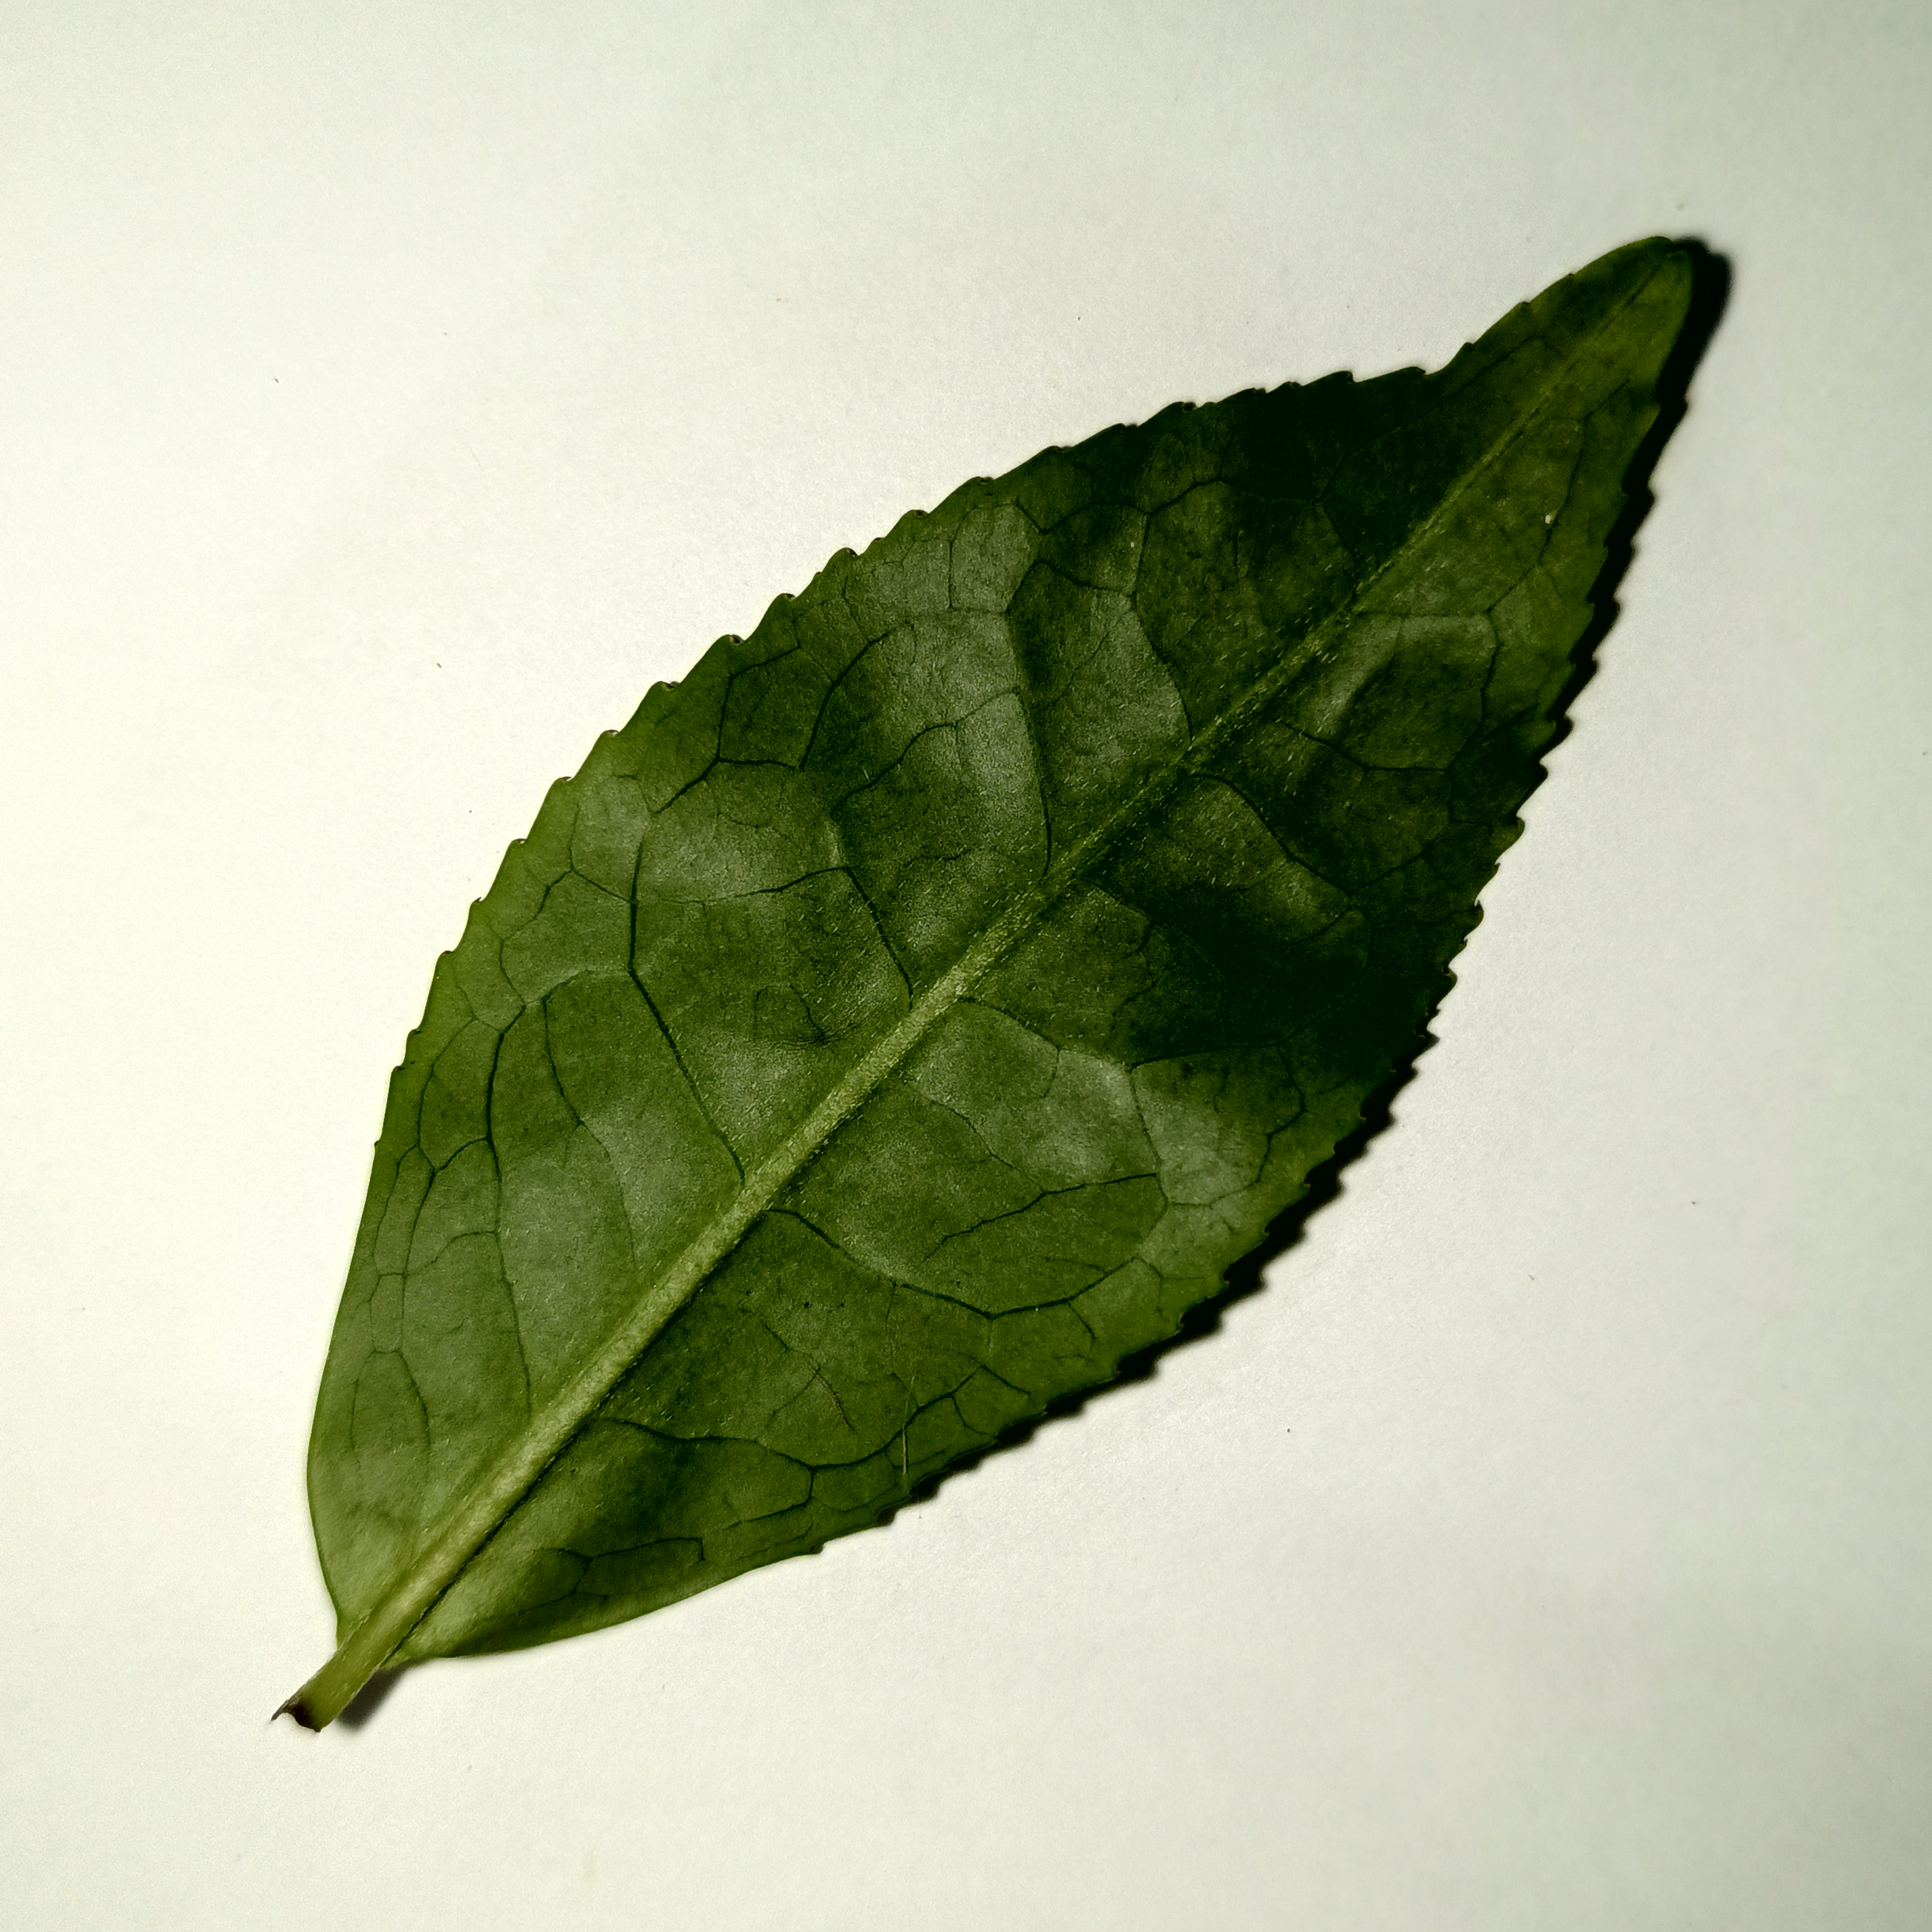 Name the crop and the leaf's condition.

tea, healthy
